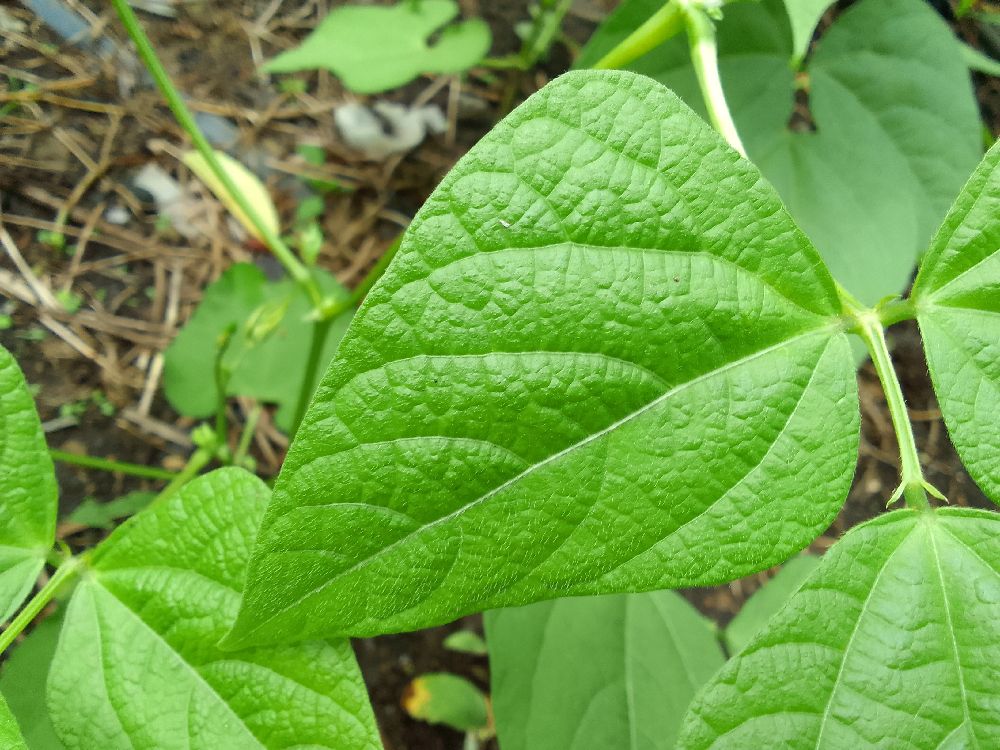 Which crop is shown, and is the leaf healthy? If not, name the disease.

common bean, healthy
